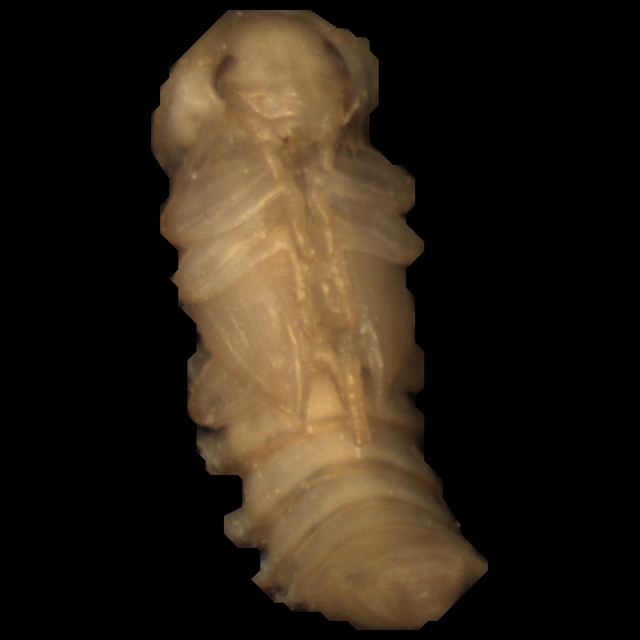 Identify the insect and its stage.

mealworm pupa
